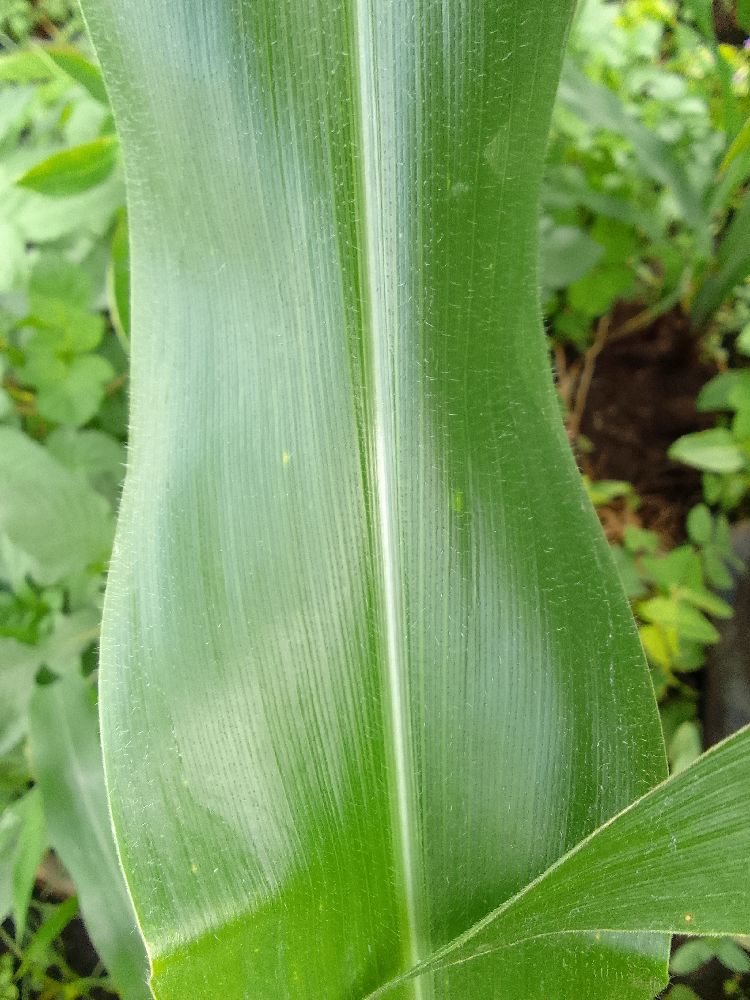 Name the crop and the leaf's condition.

maize, healthy
